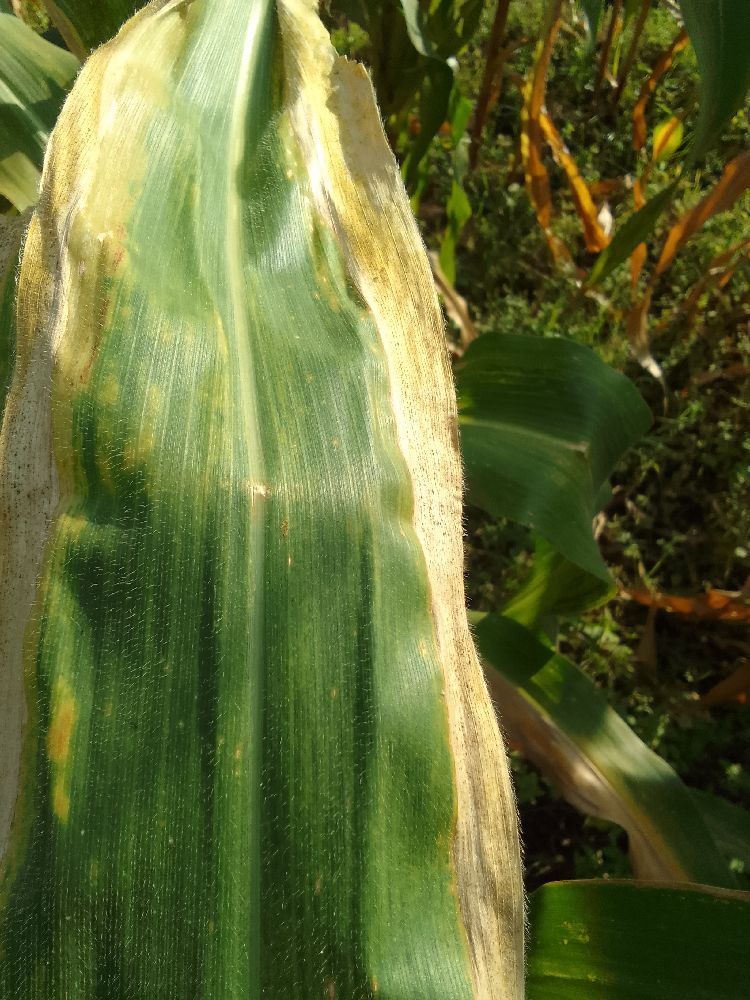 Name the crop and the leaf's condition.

maize, maize lethal necrosis
